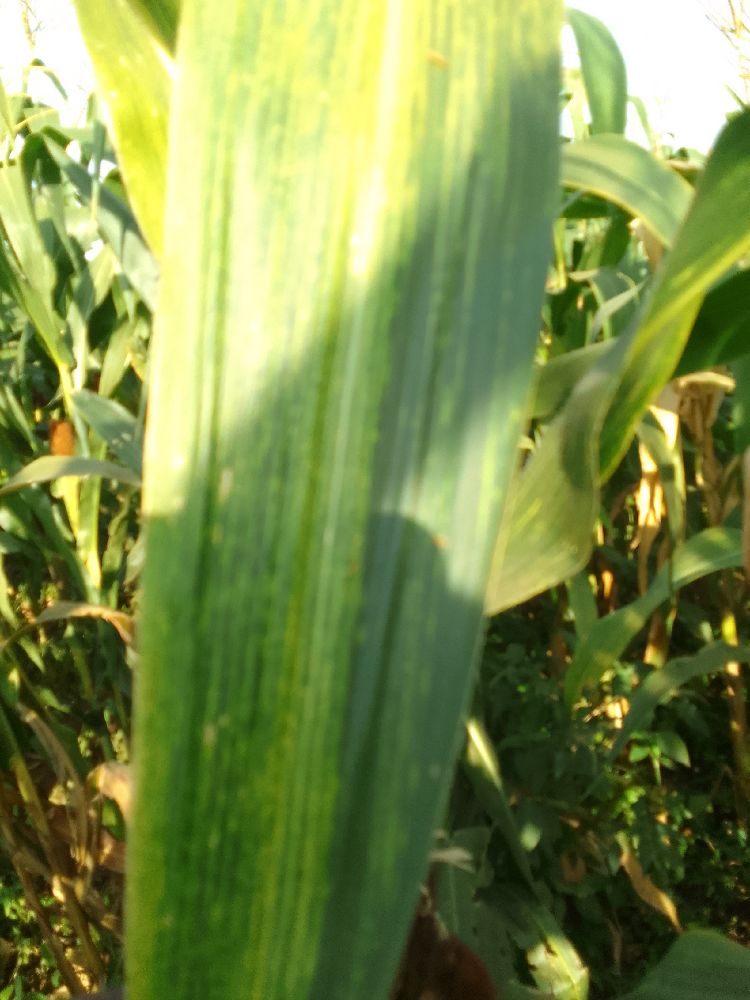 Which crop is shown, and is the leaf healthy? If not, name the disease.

maize, maize lethal necrosis
